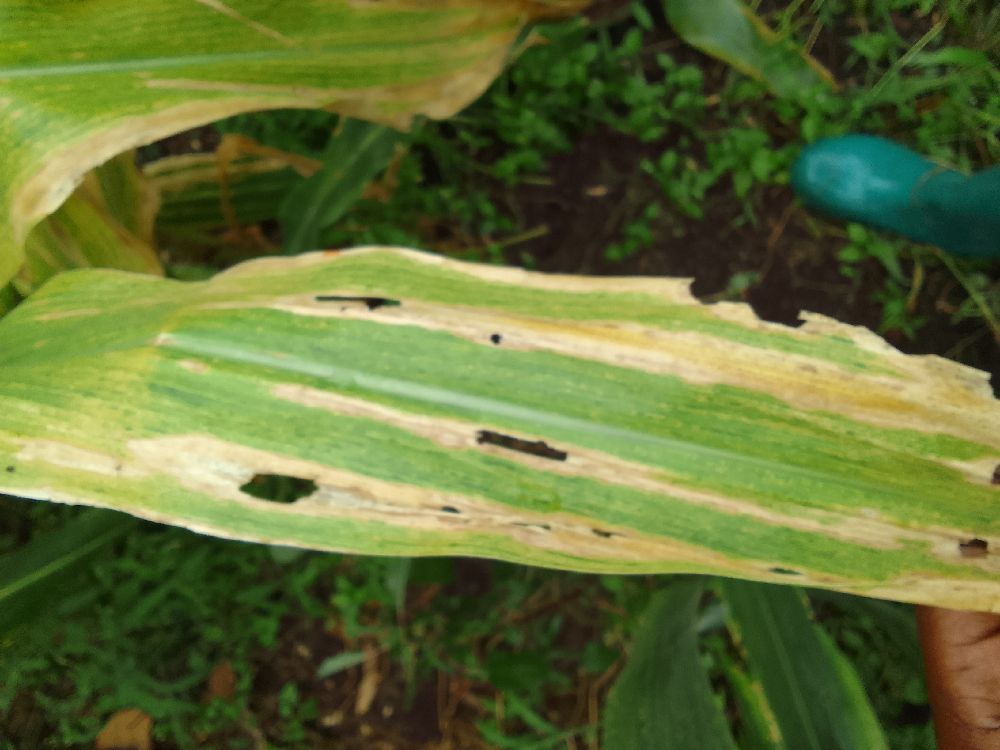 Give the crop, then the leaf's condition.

maize, maize lethal necrosis
